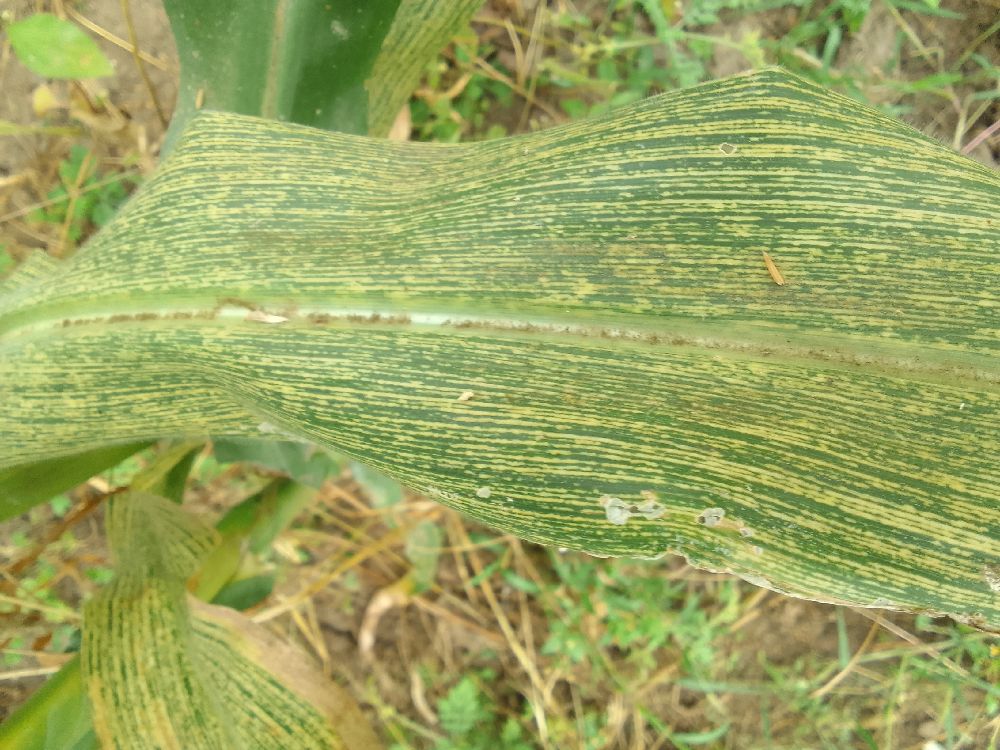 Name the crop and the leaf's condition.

maize, maize streak virus
